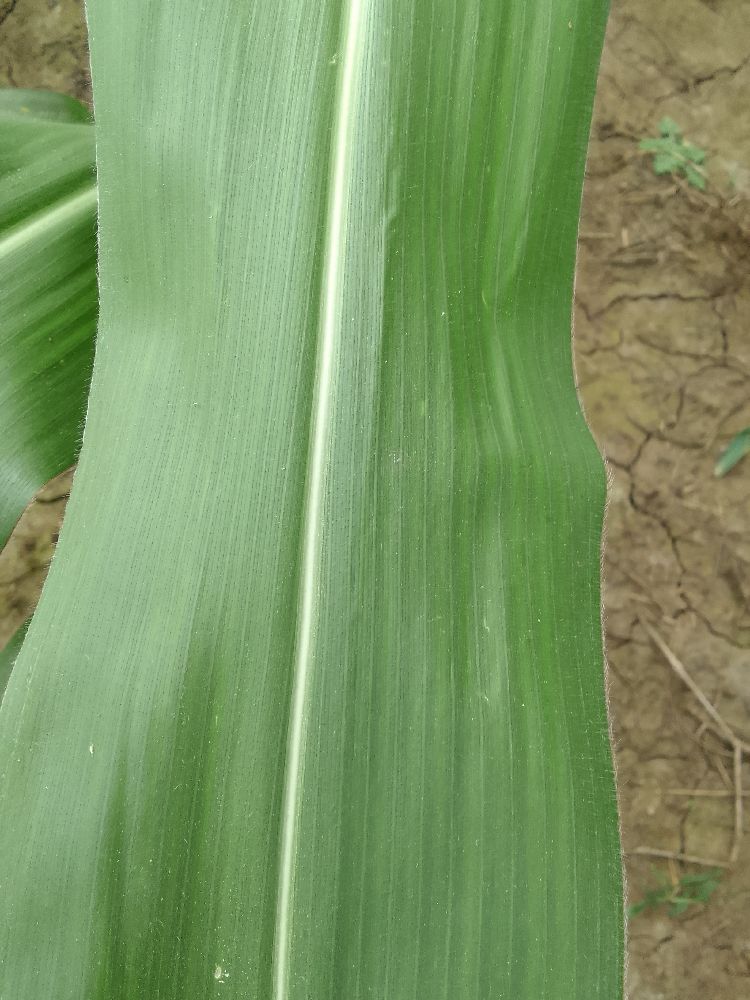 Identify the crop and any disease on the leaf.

maize, healthy
